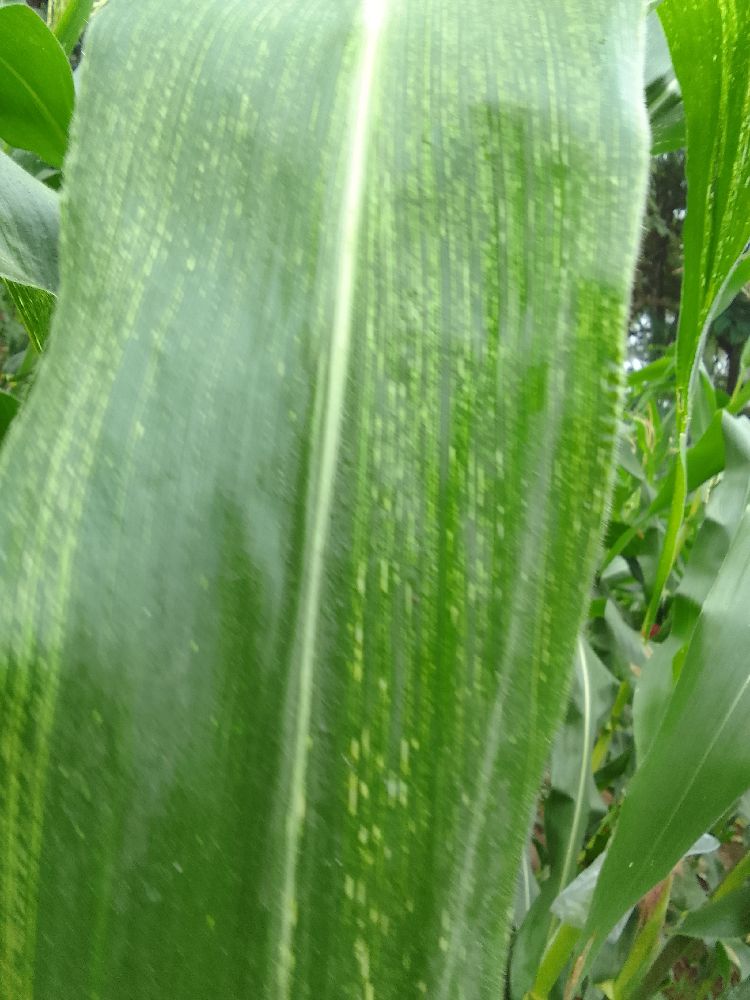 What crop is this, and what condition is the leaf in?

maize, maize streak virus
